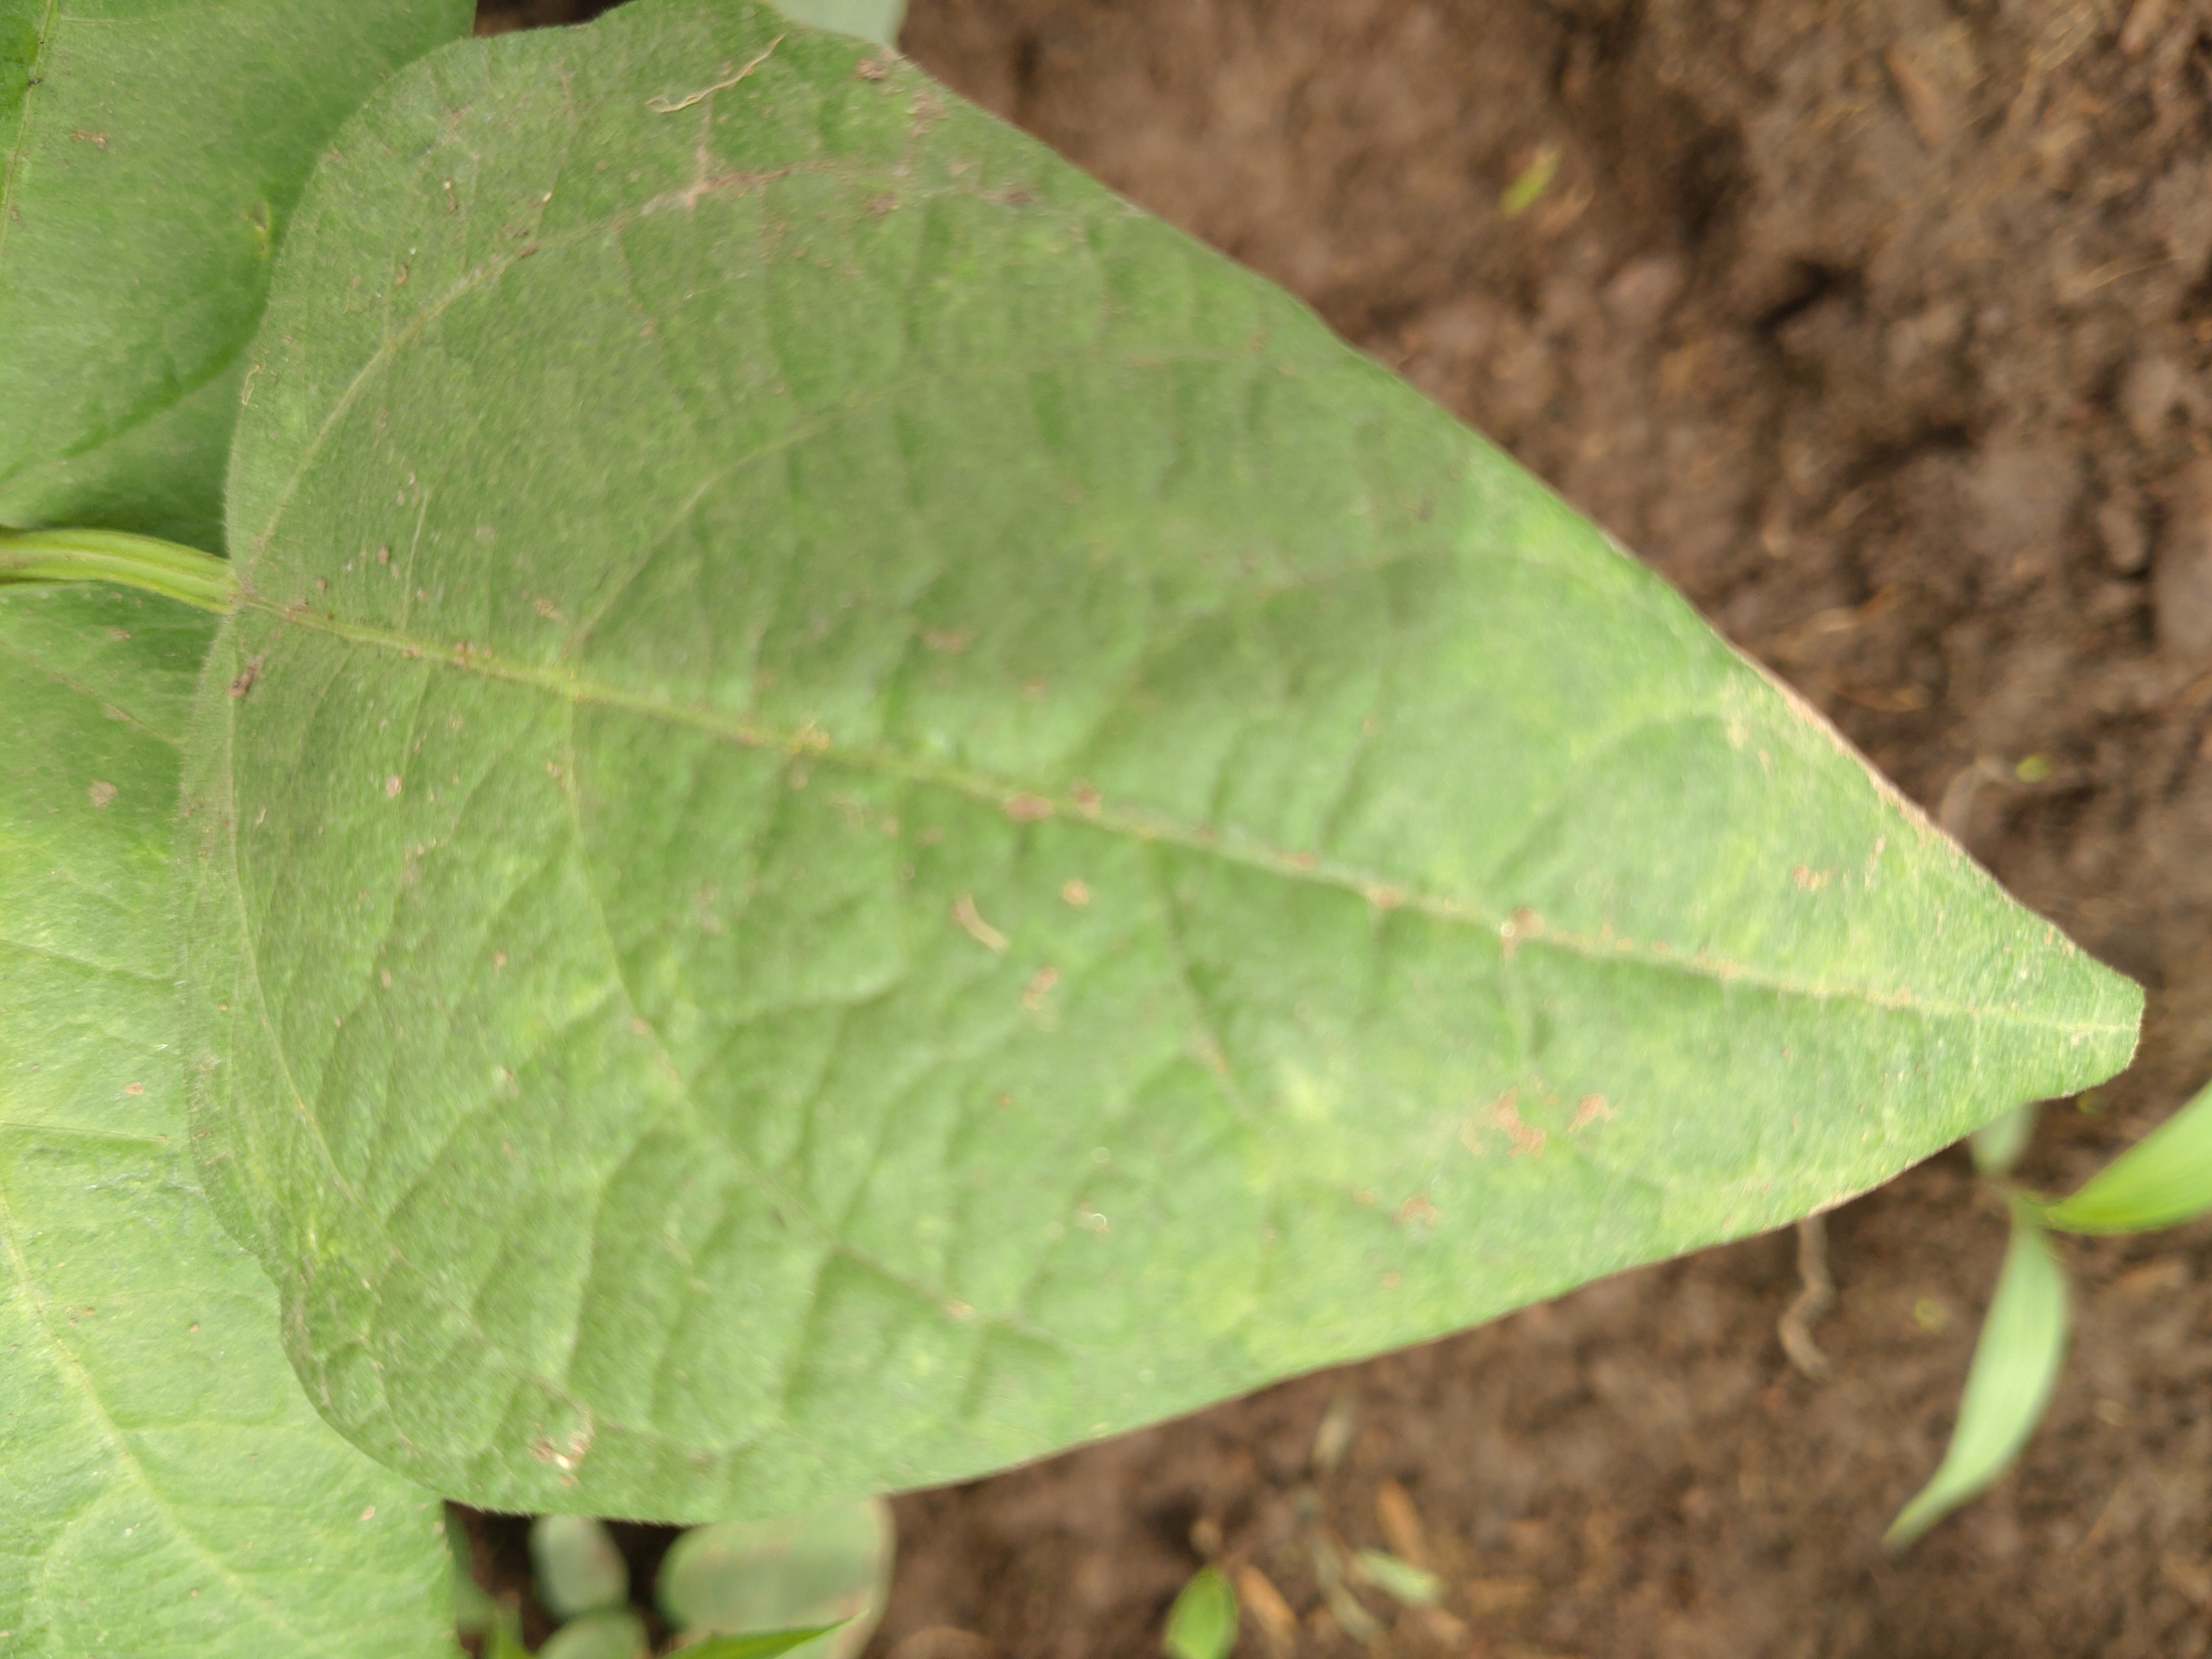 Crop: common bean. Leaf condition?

healthy
